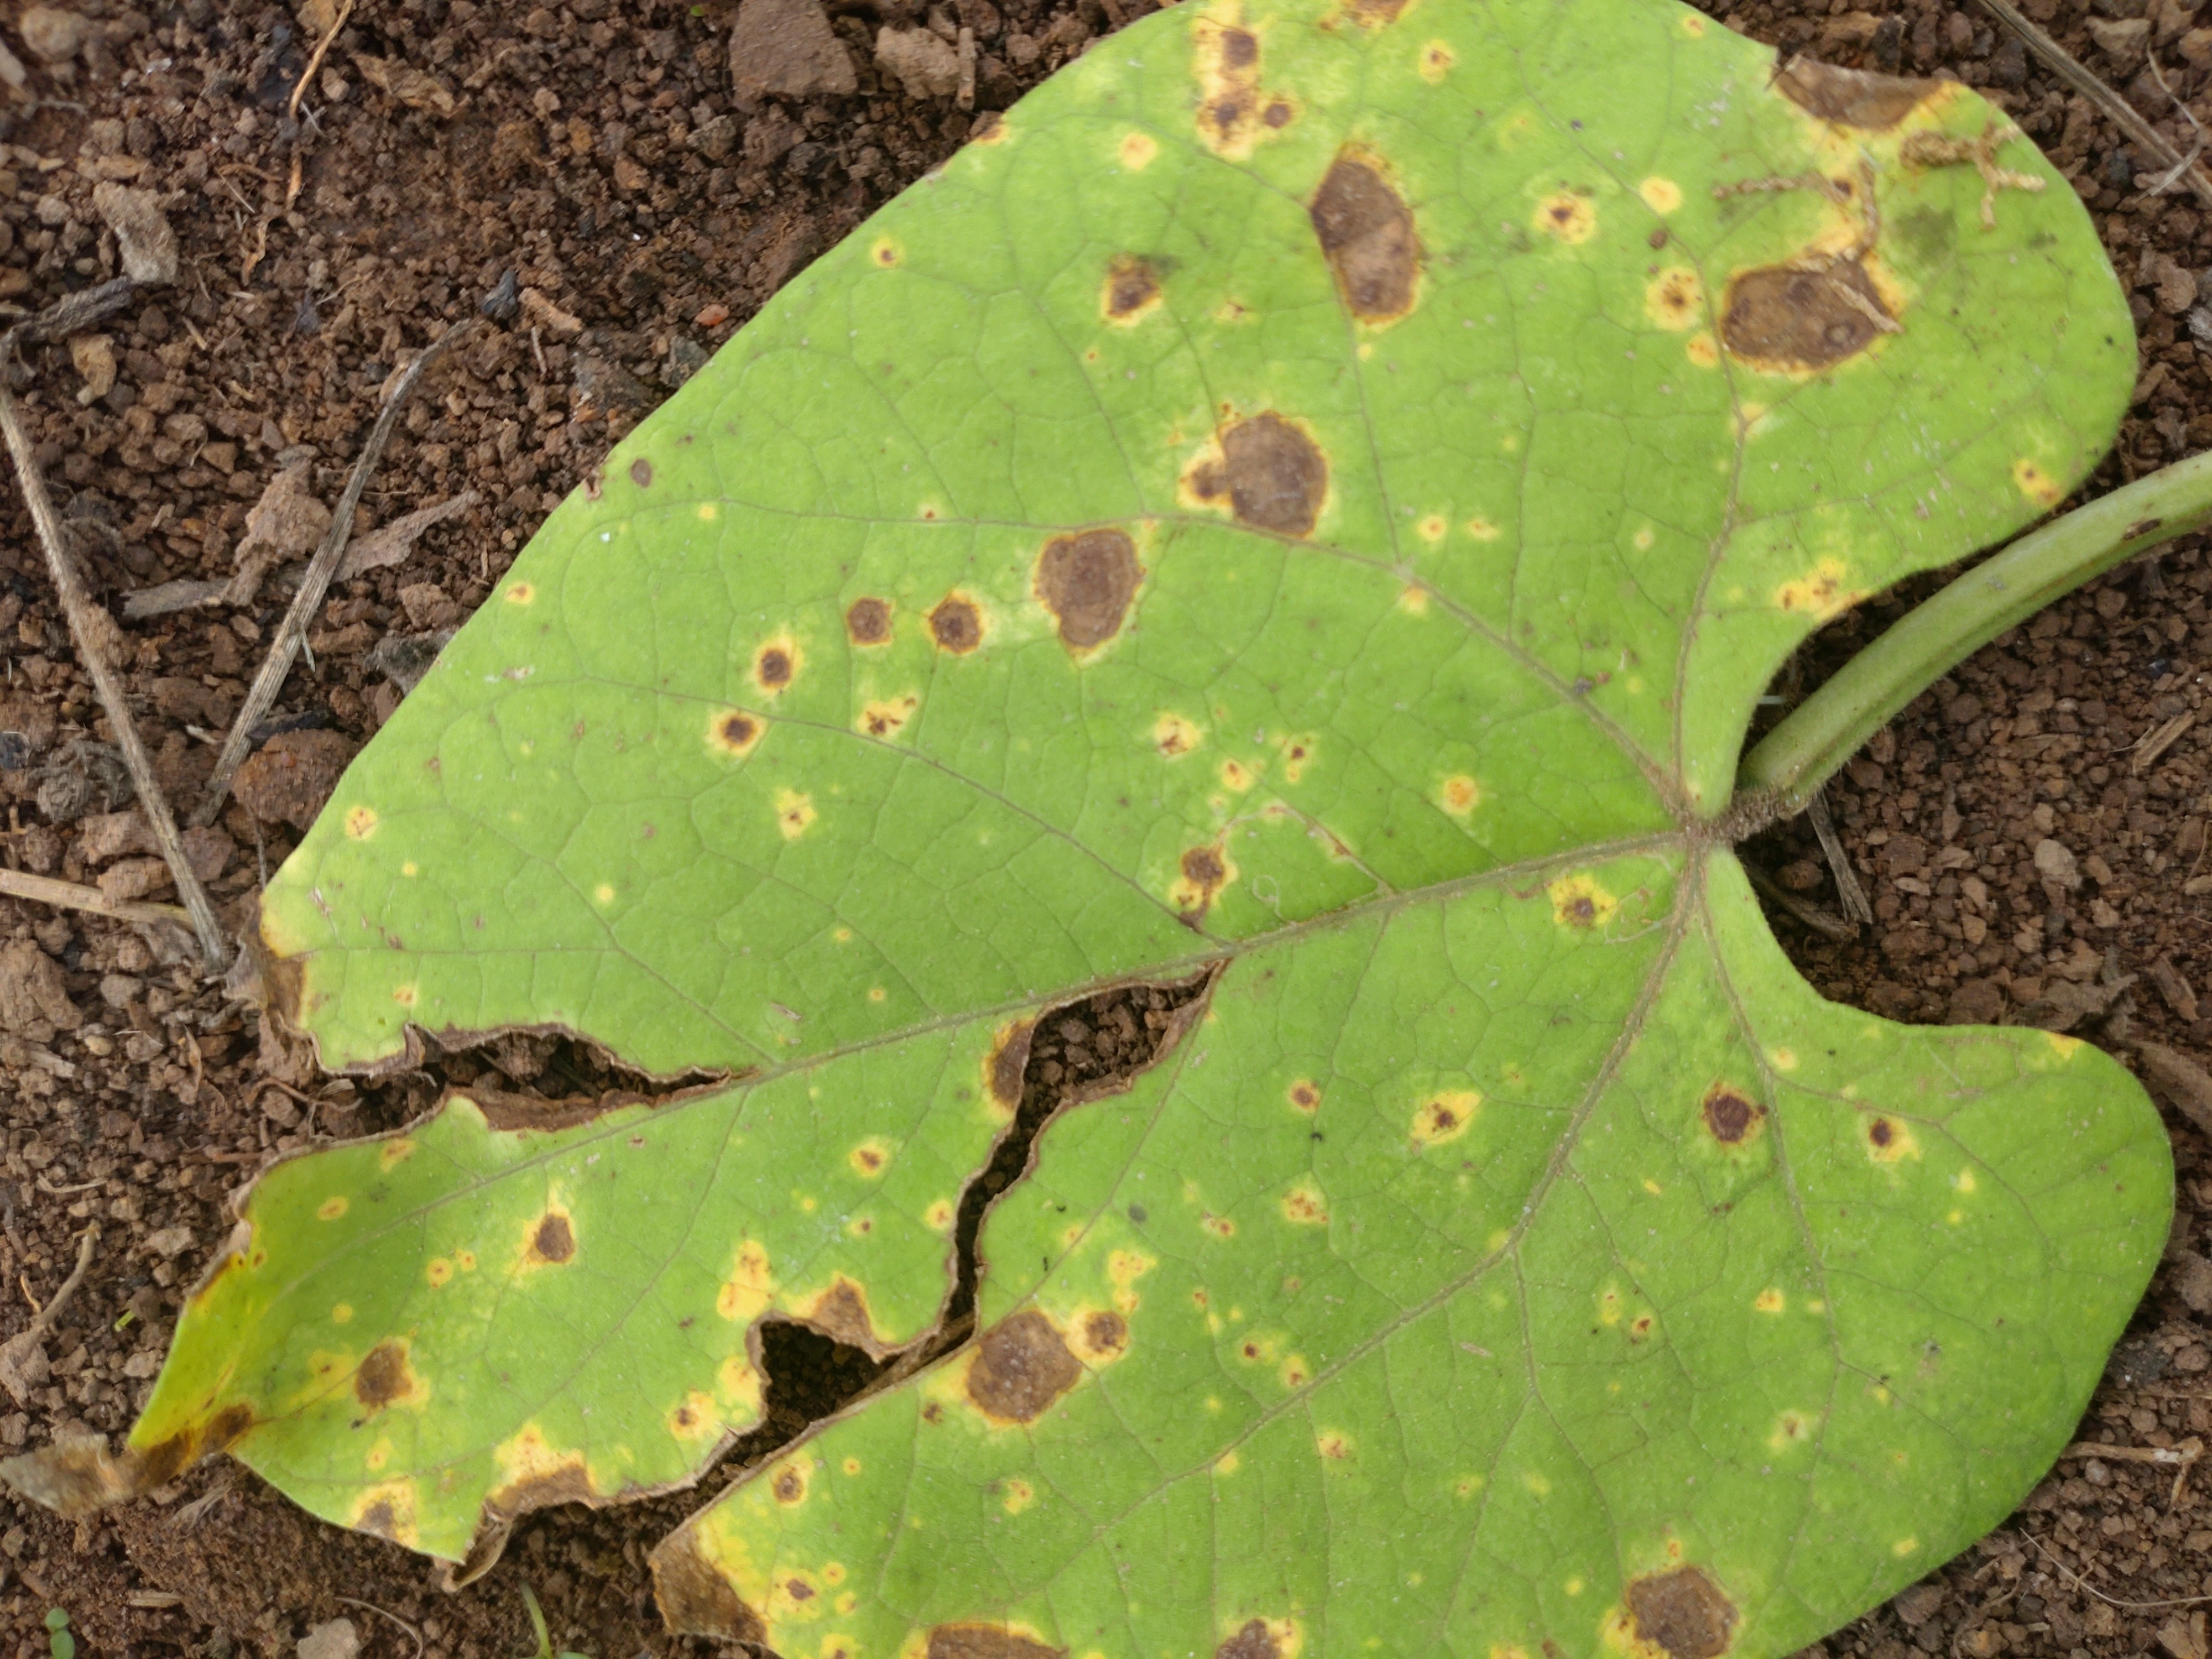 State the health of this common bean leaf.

rust
